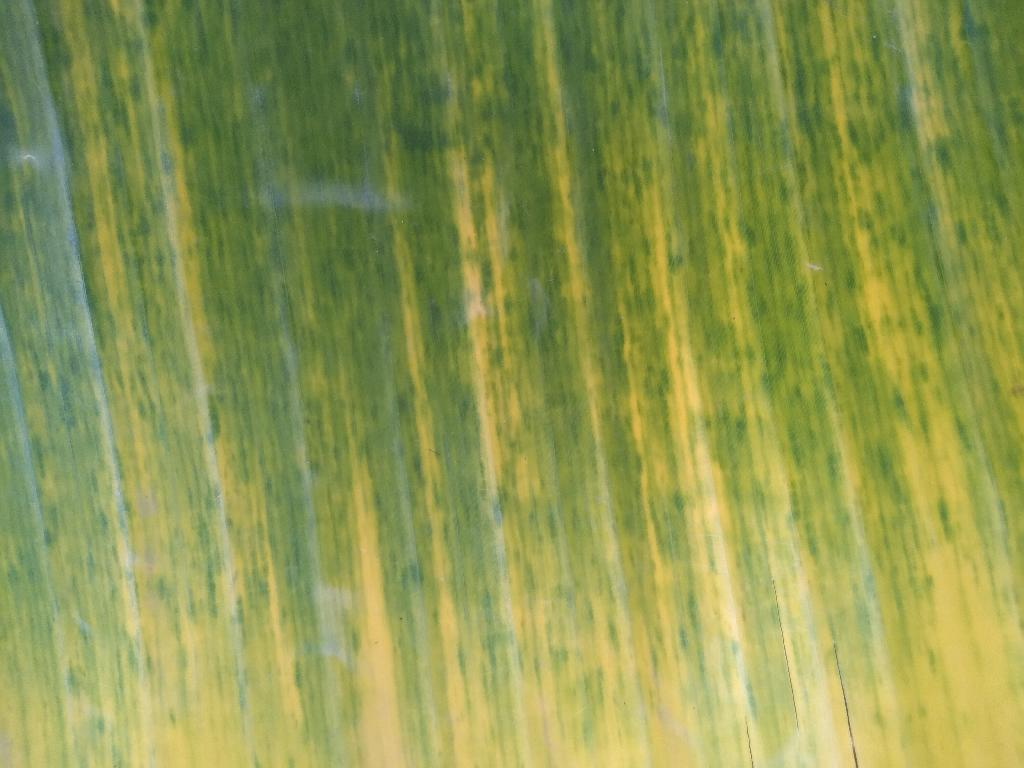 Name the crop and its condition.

banana, fusarium wilt race 1
